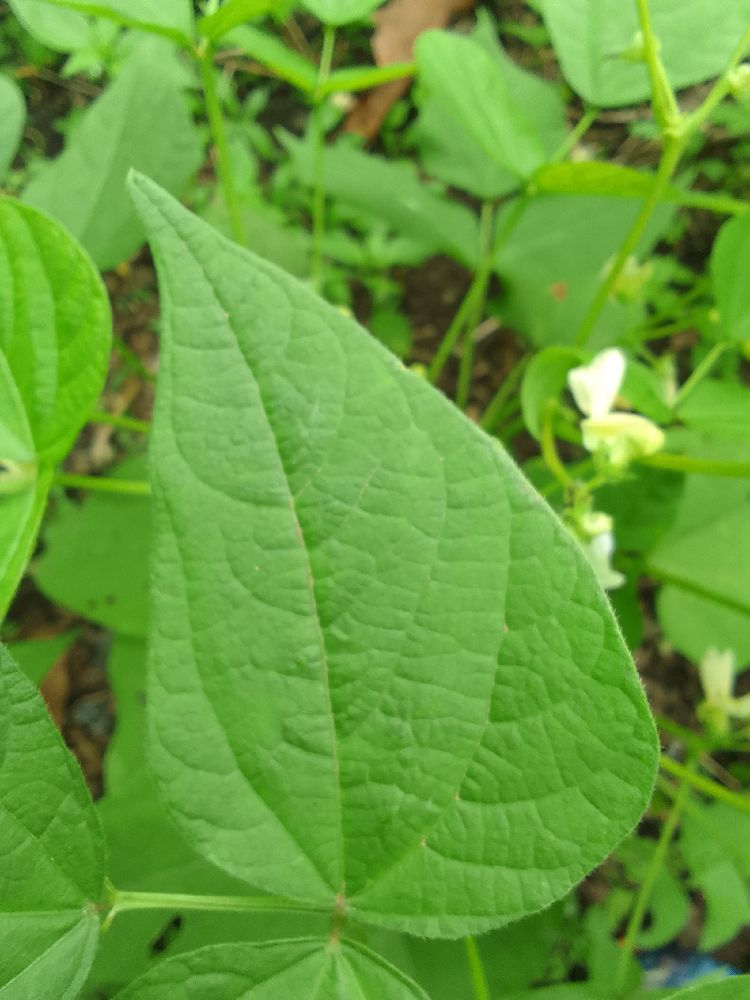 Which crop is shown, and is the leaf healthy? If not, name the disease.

common bean, healthy
